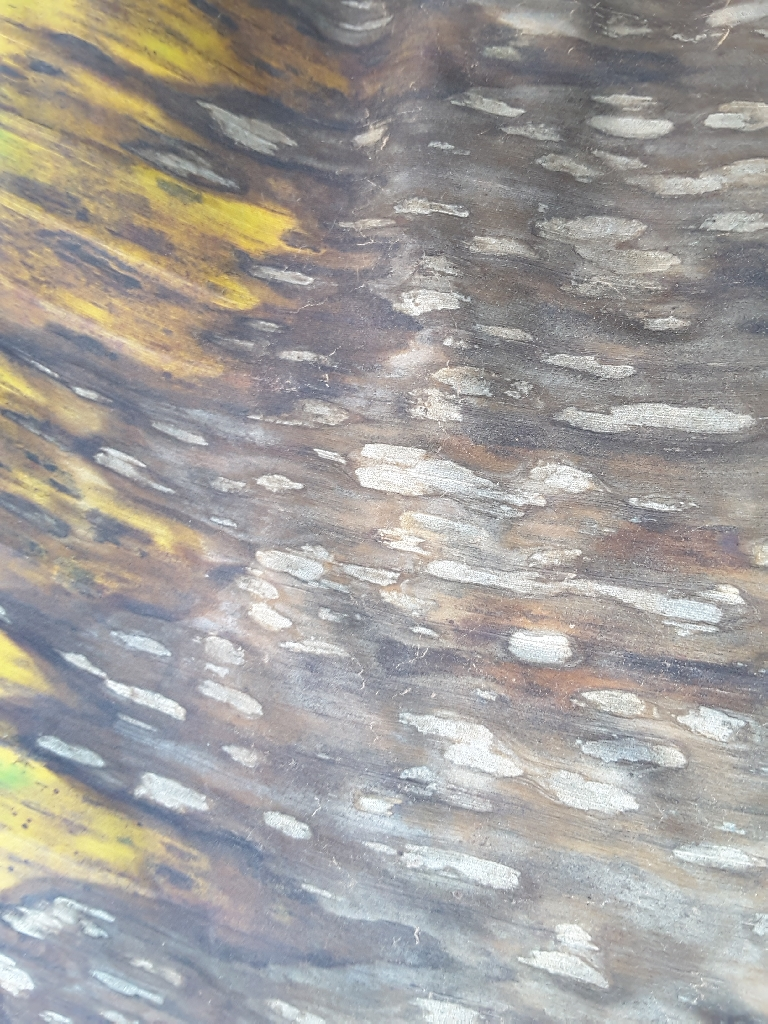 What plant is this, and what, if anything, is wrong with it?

banana, black sigatoka
